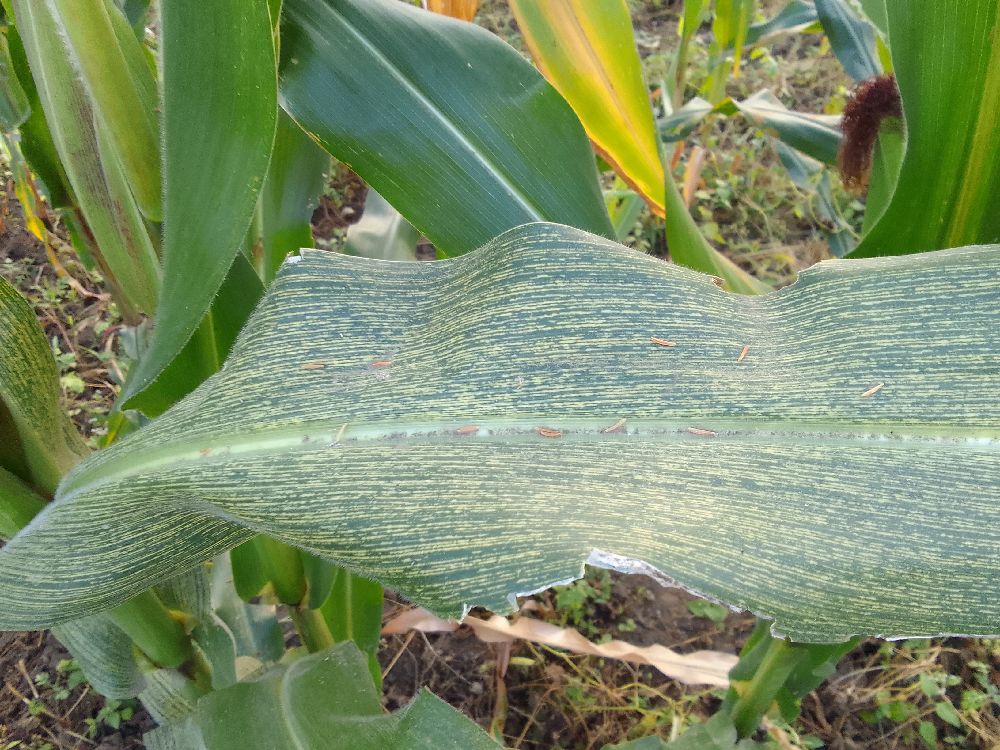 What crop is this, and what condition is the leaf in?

maize, maize streak virus
